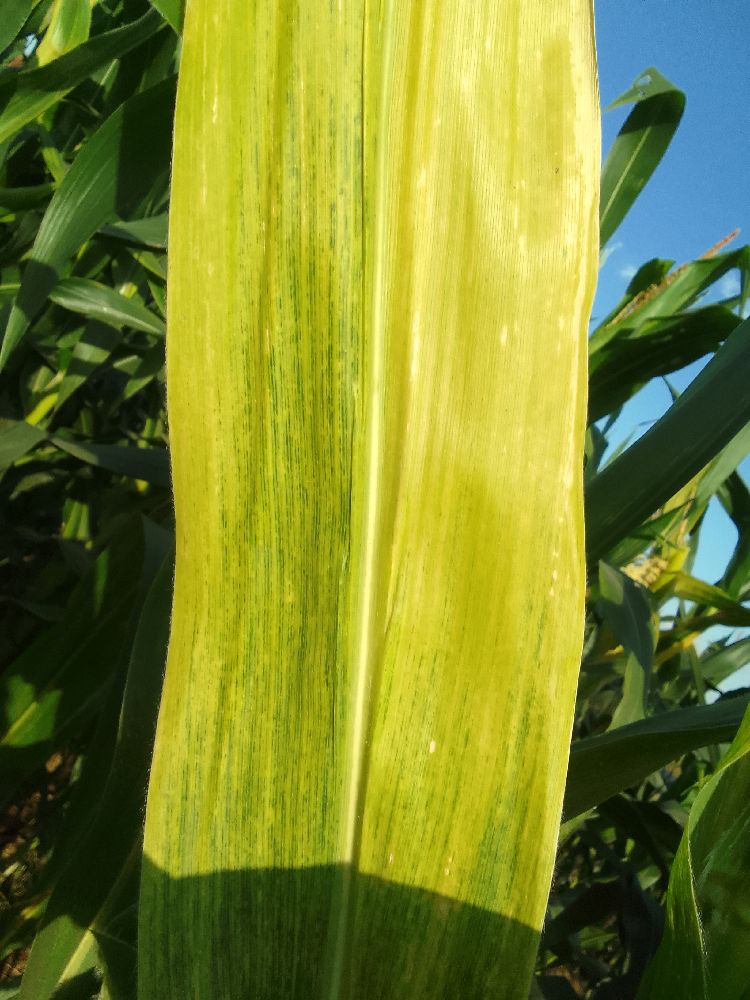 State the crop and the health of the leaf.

maize, maize lethal necrosis
